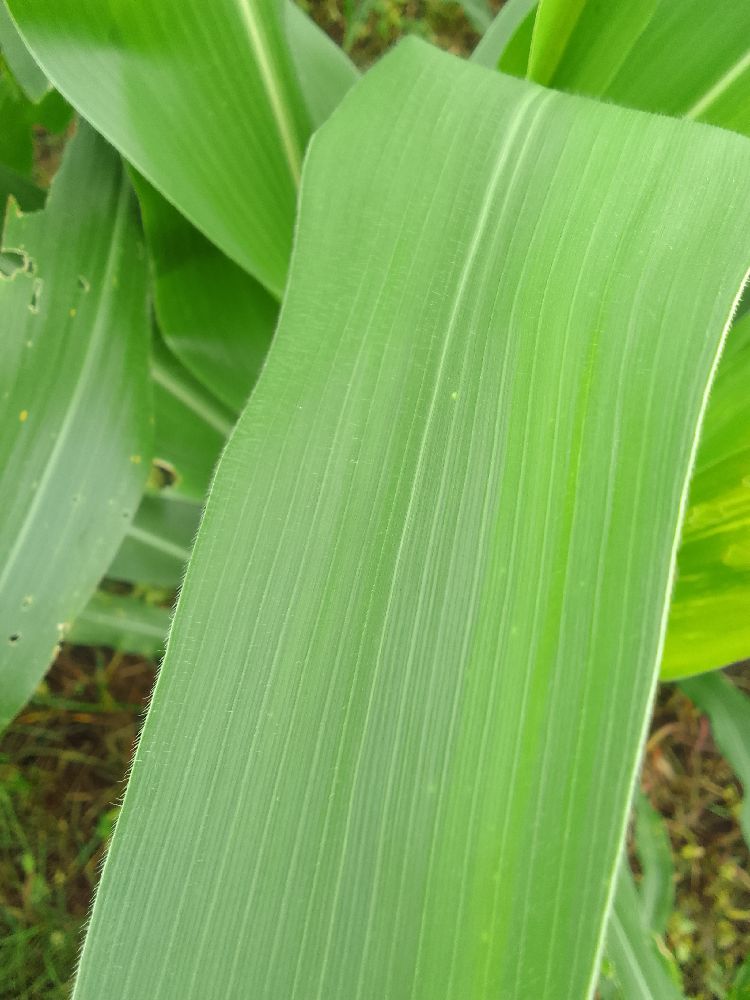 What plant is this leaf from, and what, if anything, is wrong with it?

maize, healthy
